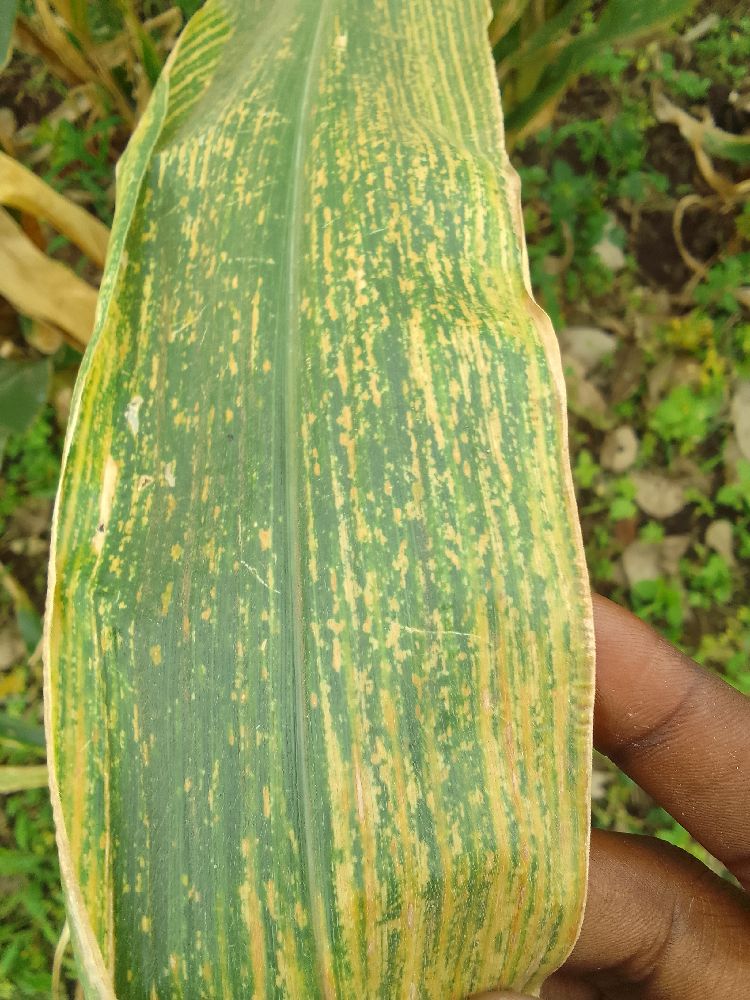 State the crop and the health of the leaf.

maize, maize lethal necrosis
